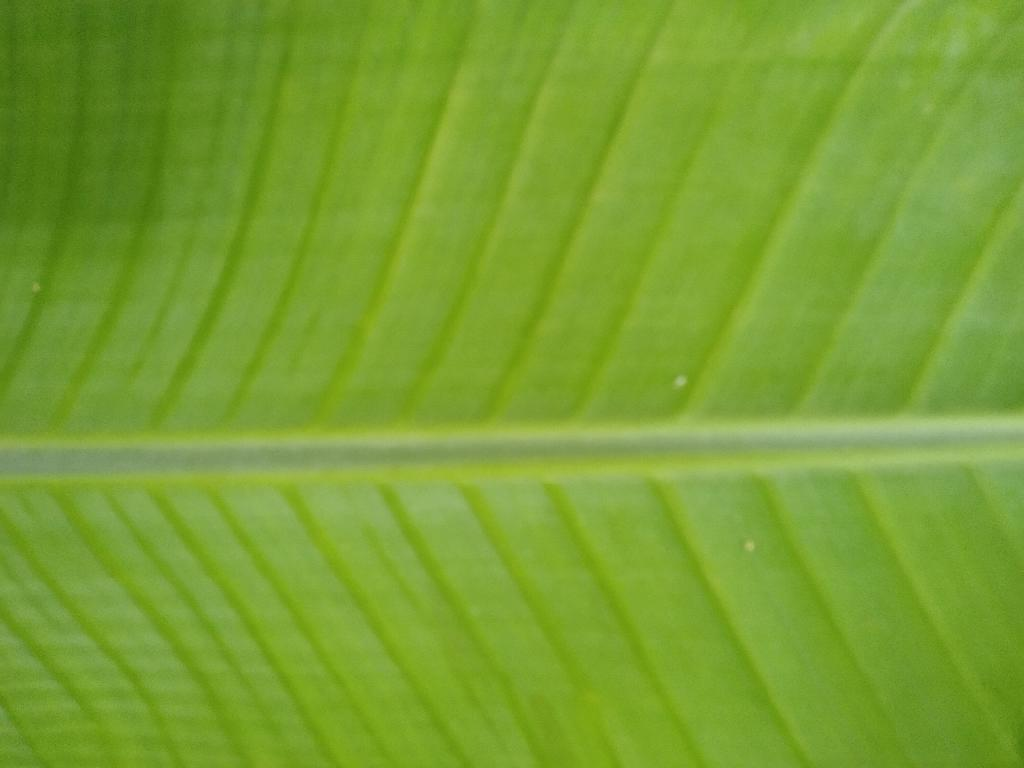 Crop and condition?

banana, healthy
